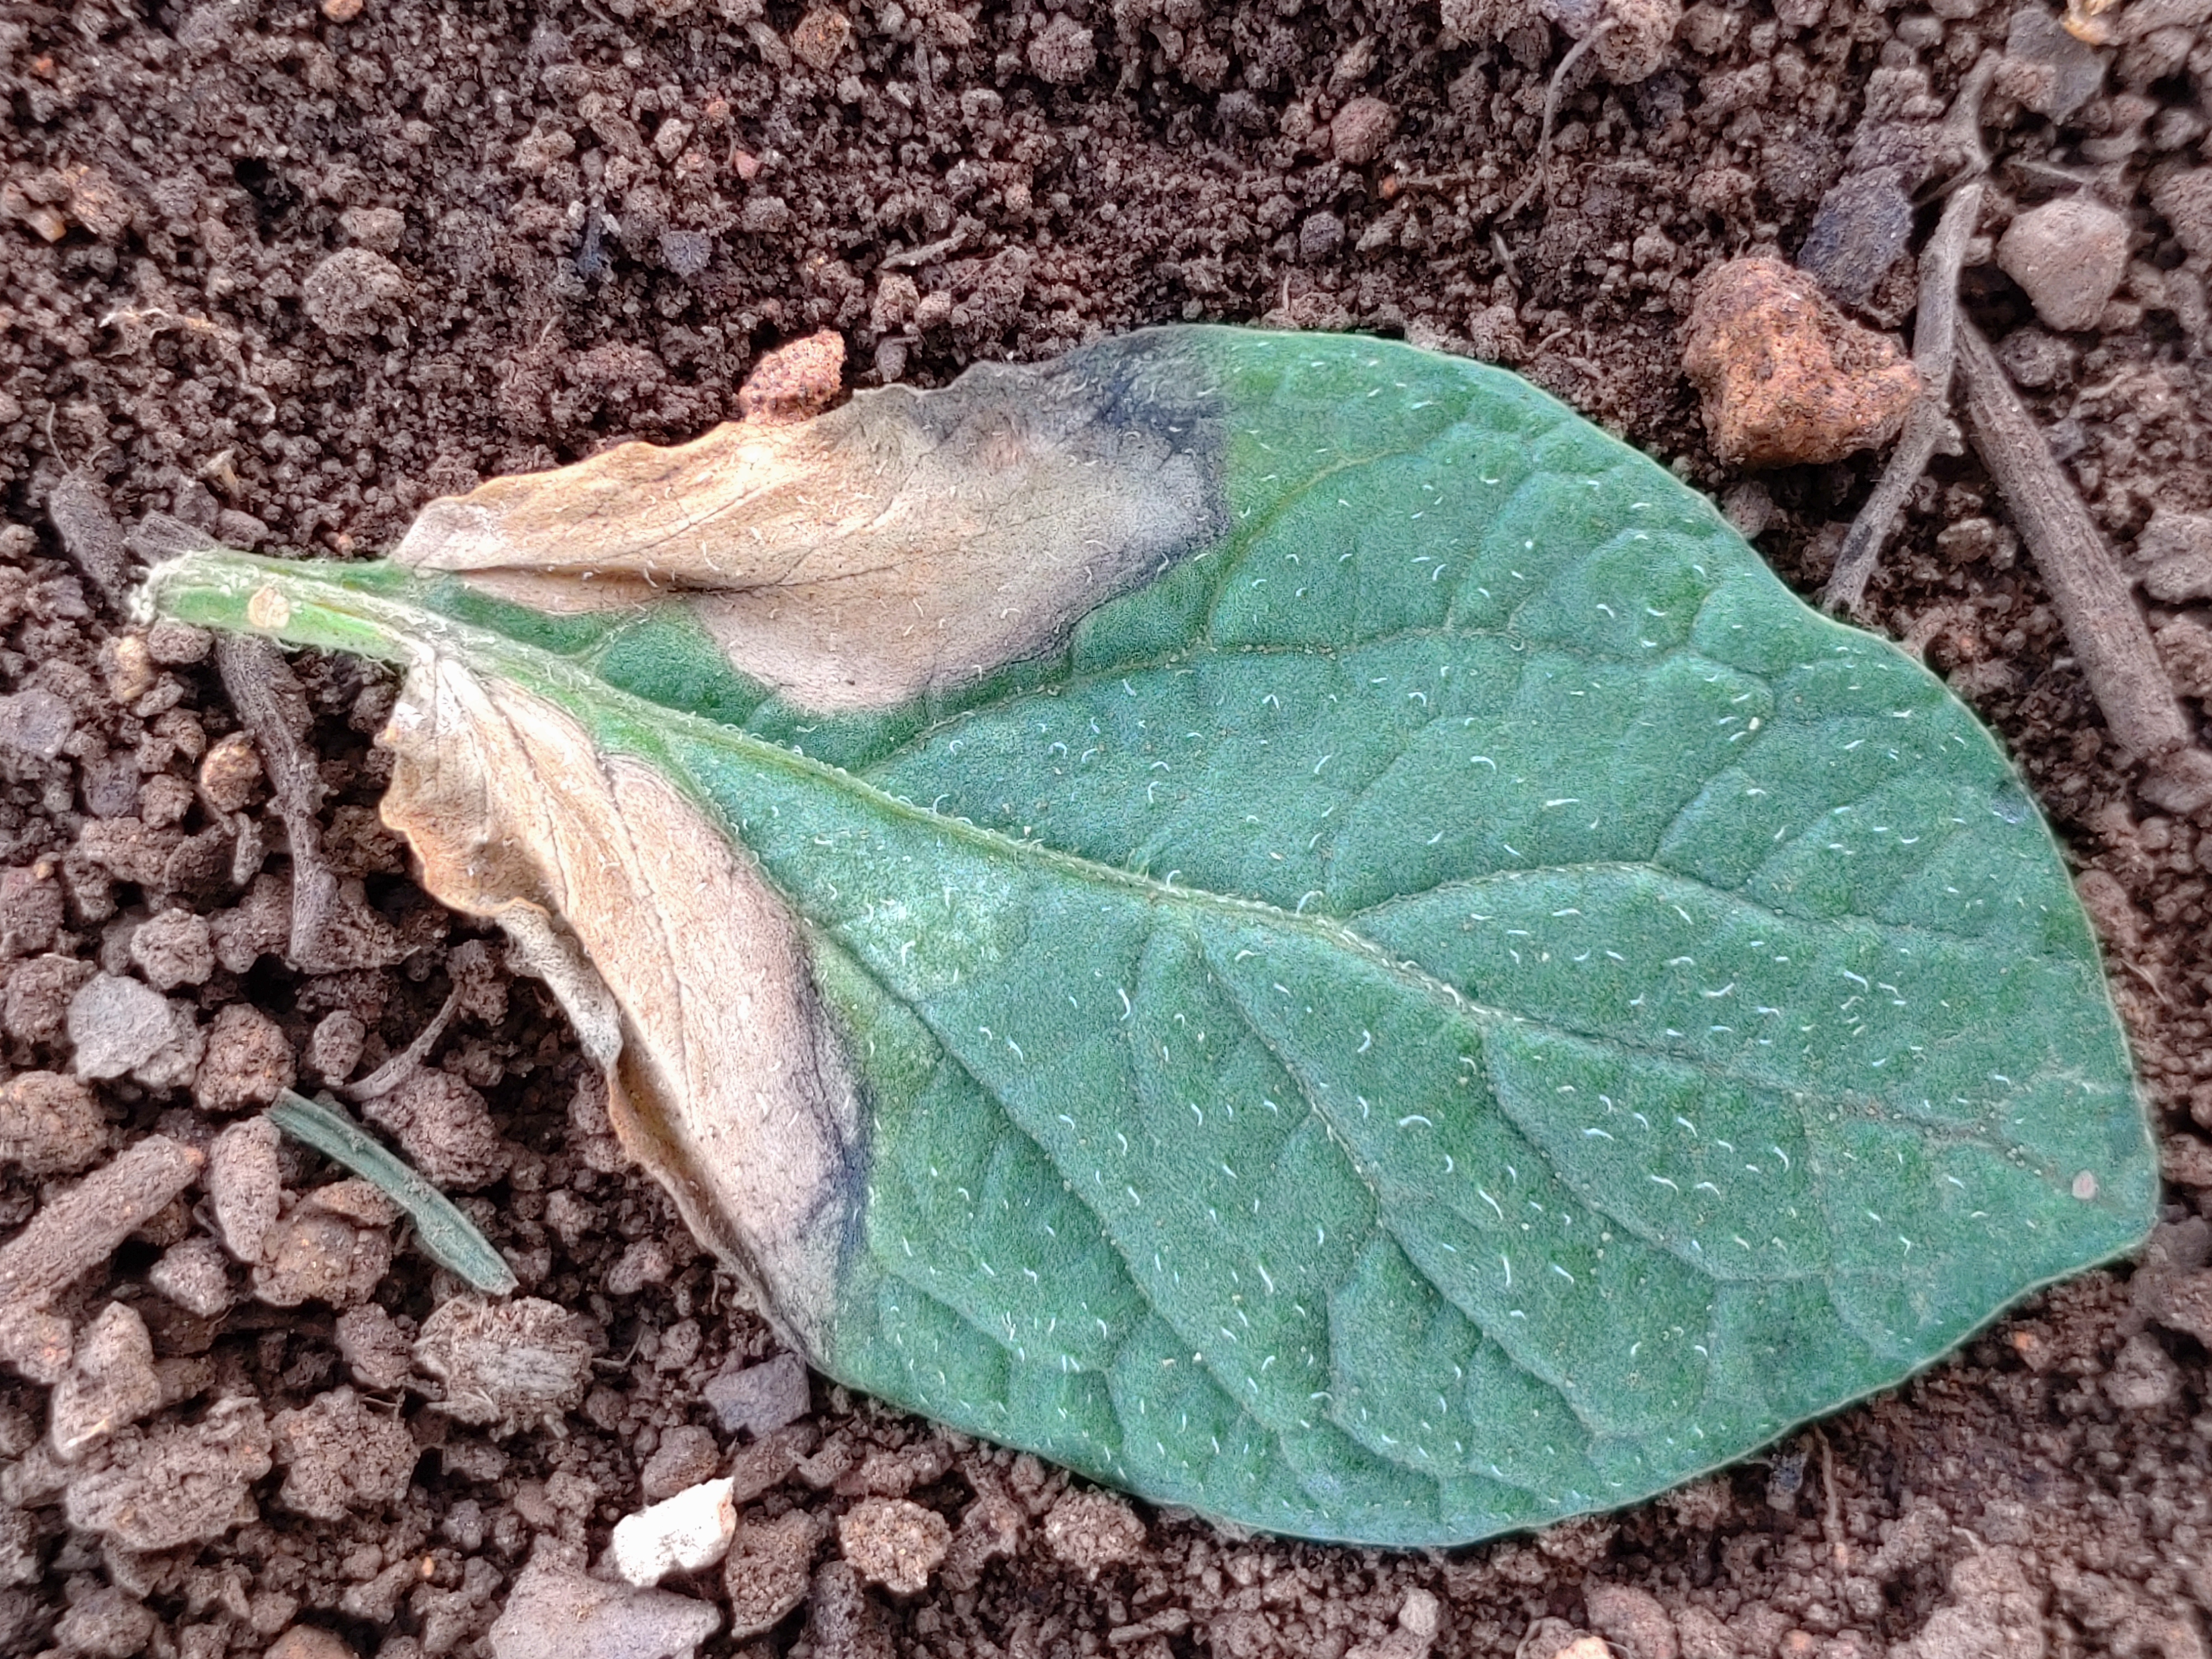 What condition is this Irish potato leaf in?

early blight
